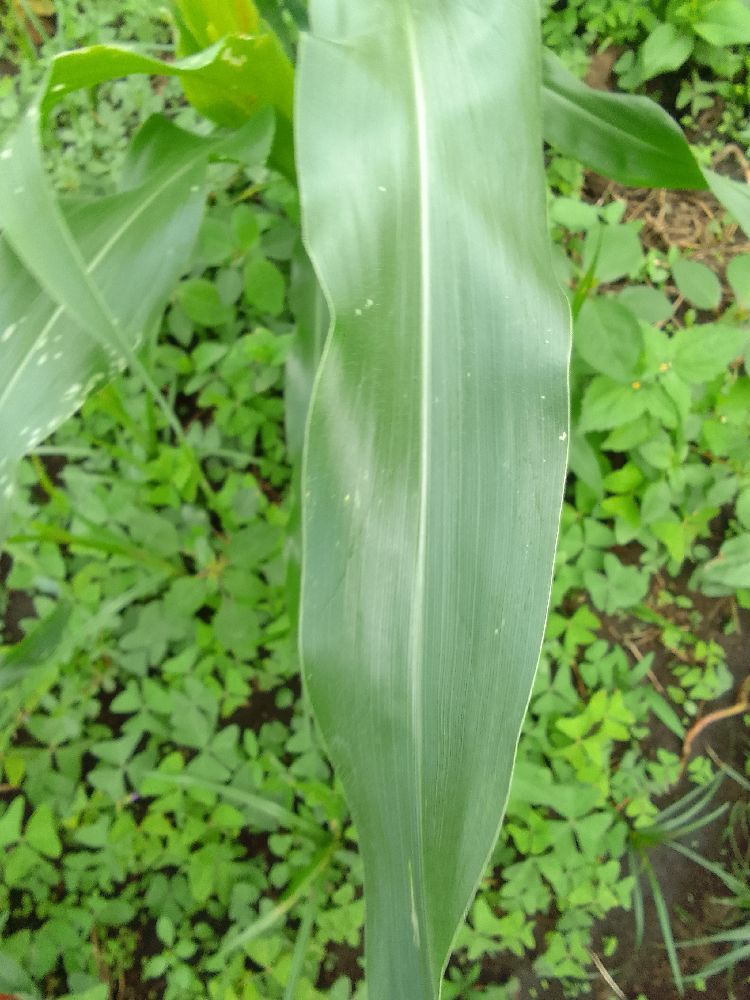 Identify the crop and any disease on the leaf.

maize, healthy
